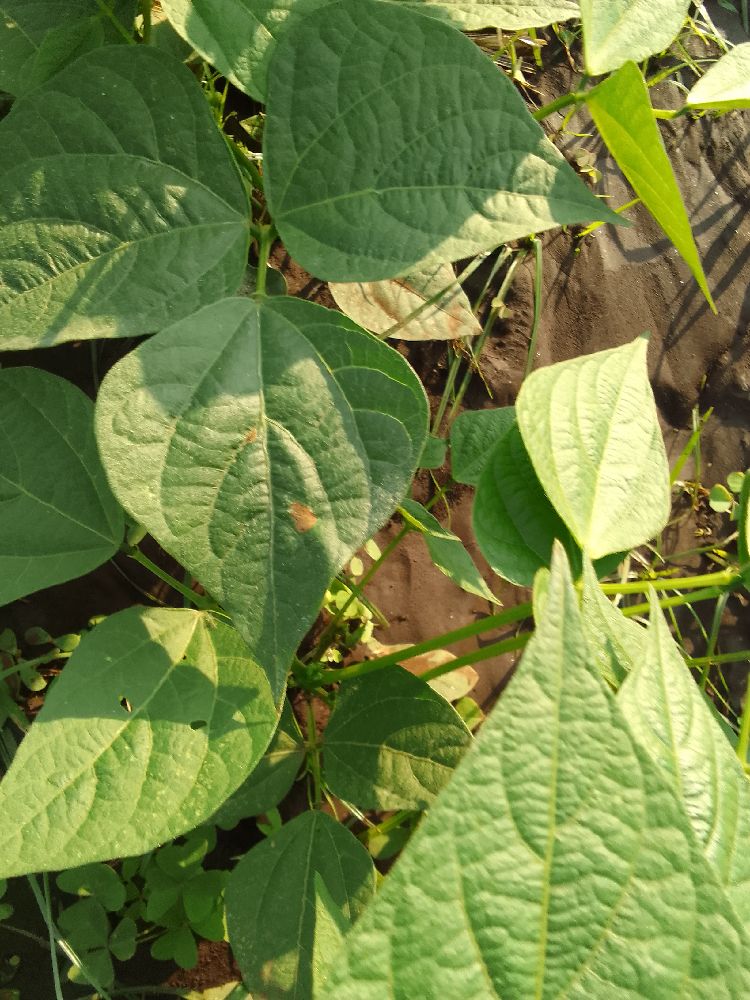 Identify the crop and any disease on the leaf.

common bean, healthy
